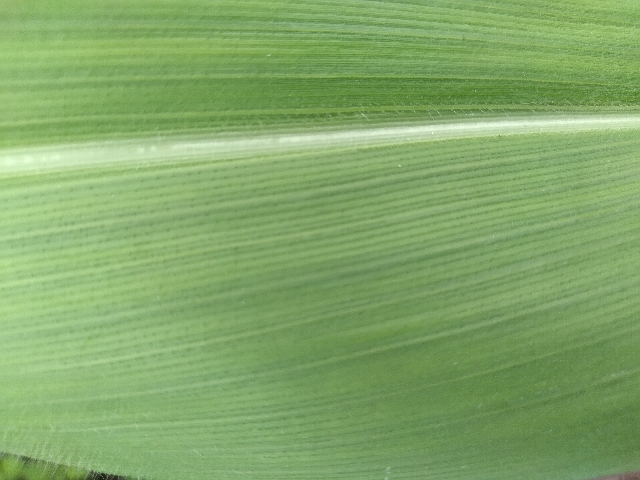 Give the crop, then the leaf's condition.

maize, healthy
